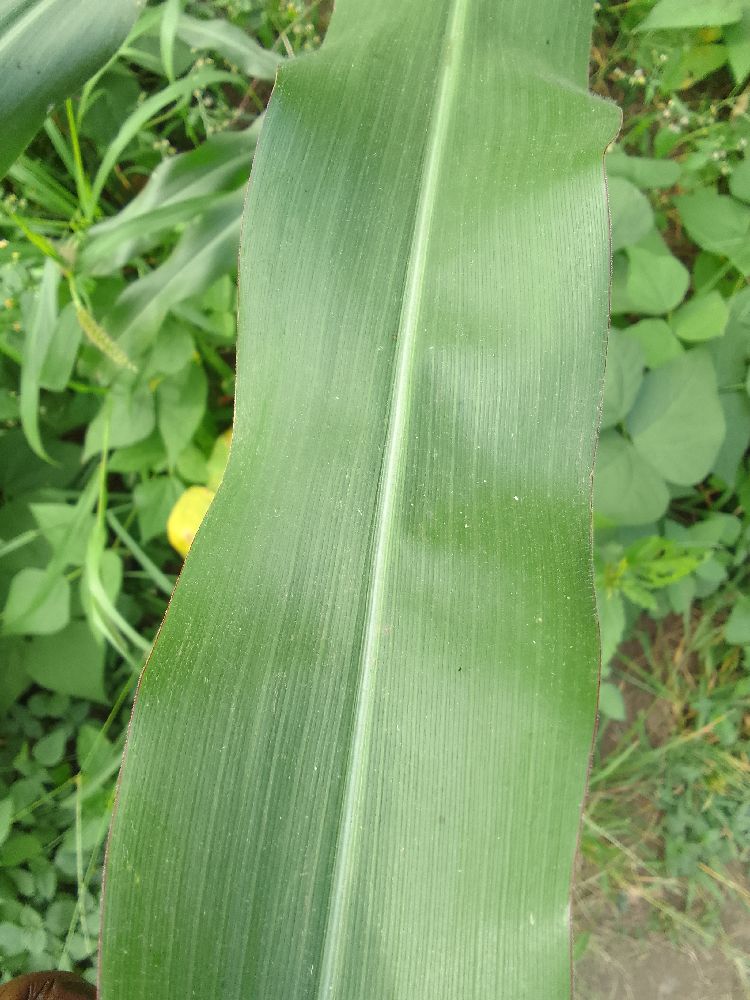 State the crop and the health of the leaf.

maize, healthy
